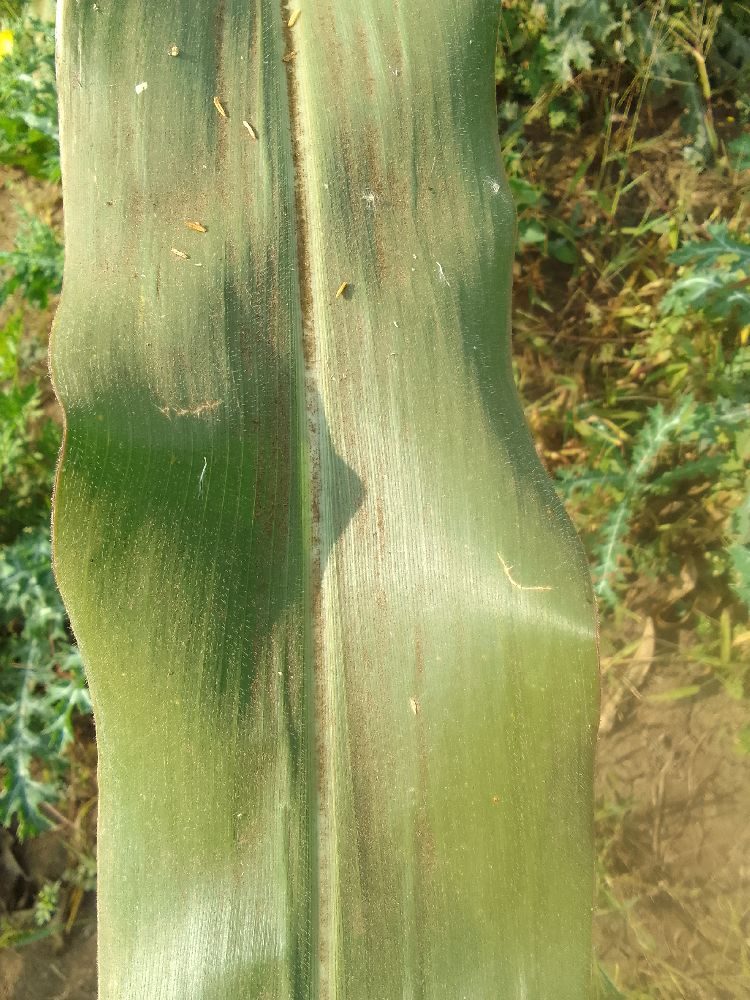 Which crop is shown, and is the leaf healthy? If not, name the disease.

maize, healthy
